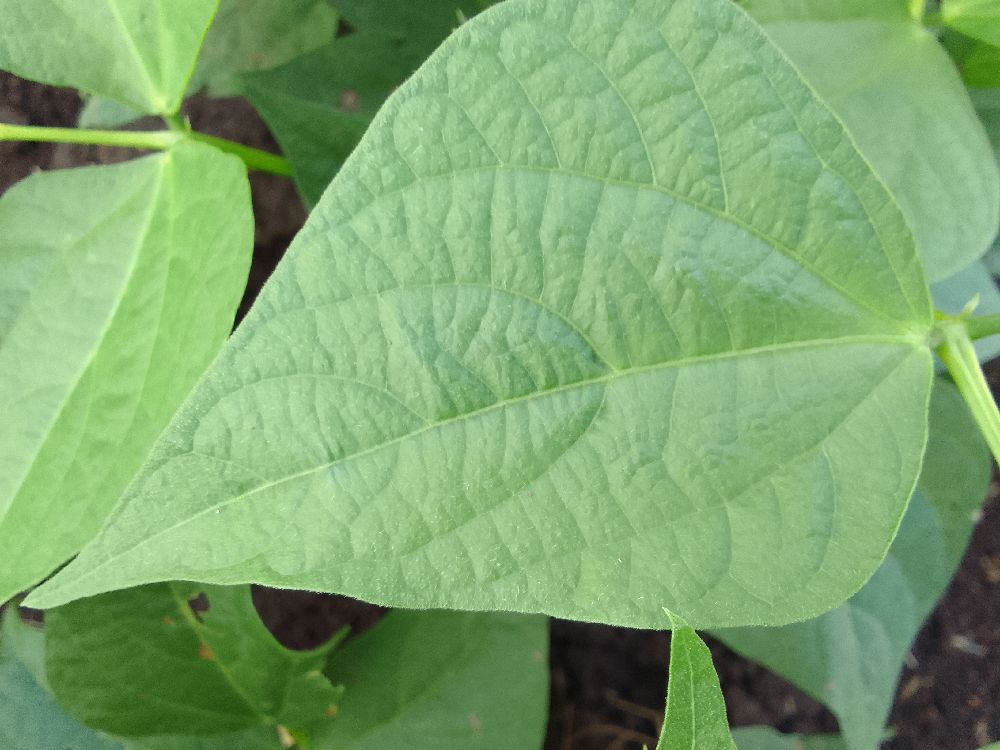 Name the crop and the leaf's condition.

common bean, healthy
